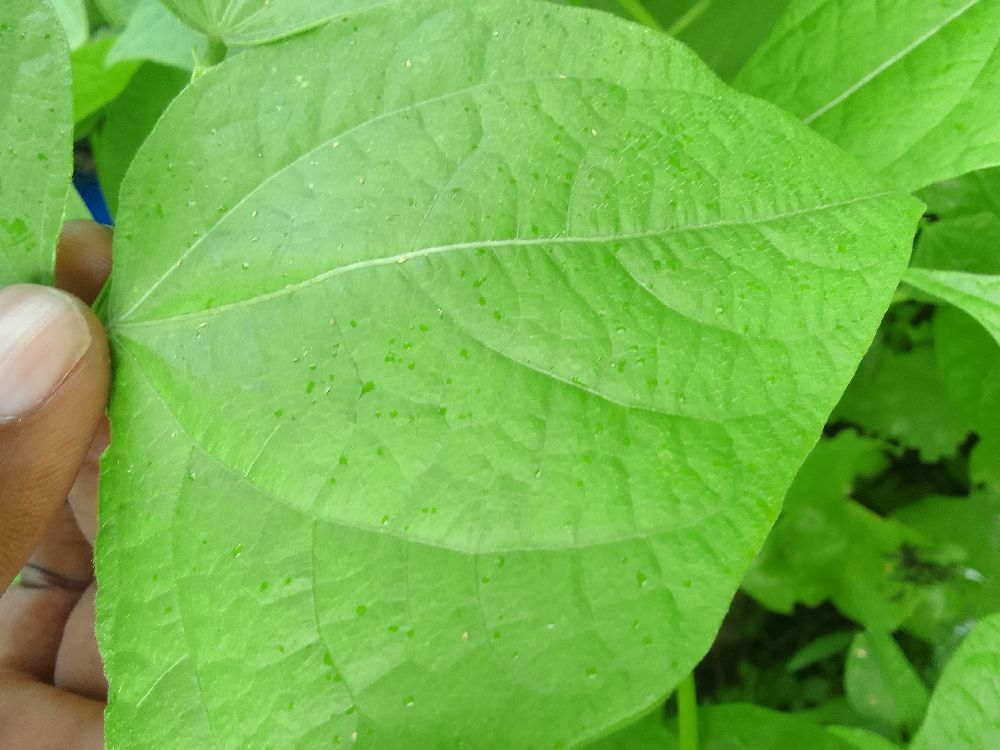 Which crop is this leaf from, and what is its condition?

common bean, healthy
